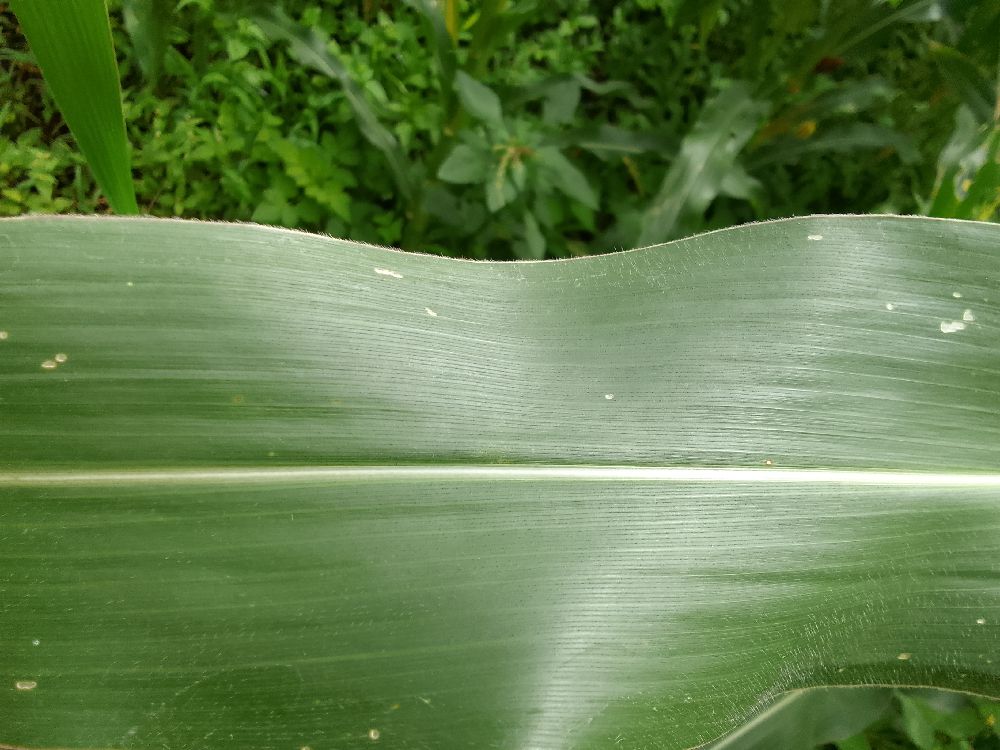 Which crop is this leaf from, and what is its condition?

maize, healthy
